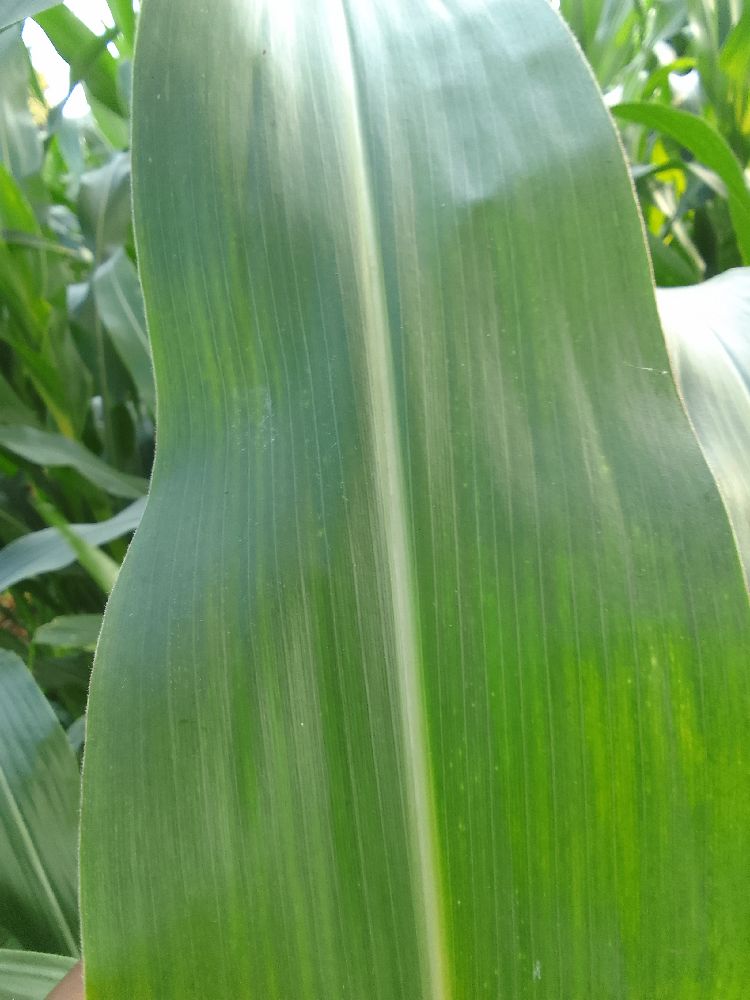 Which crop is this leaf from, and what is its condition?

maize, healthy
